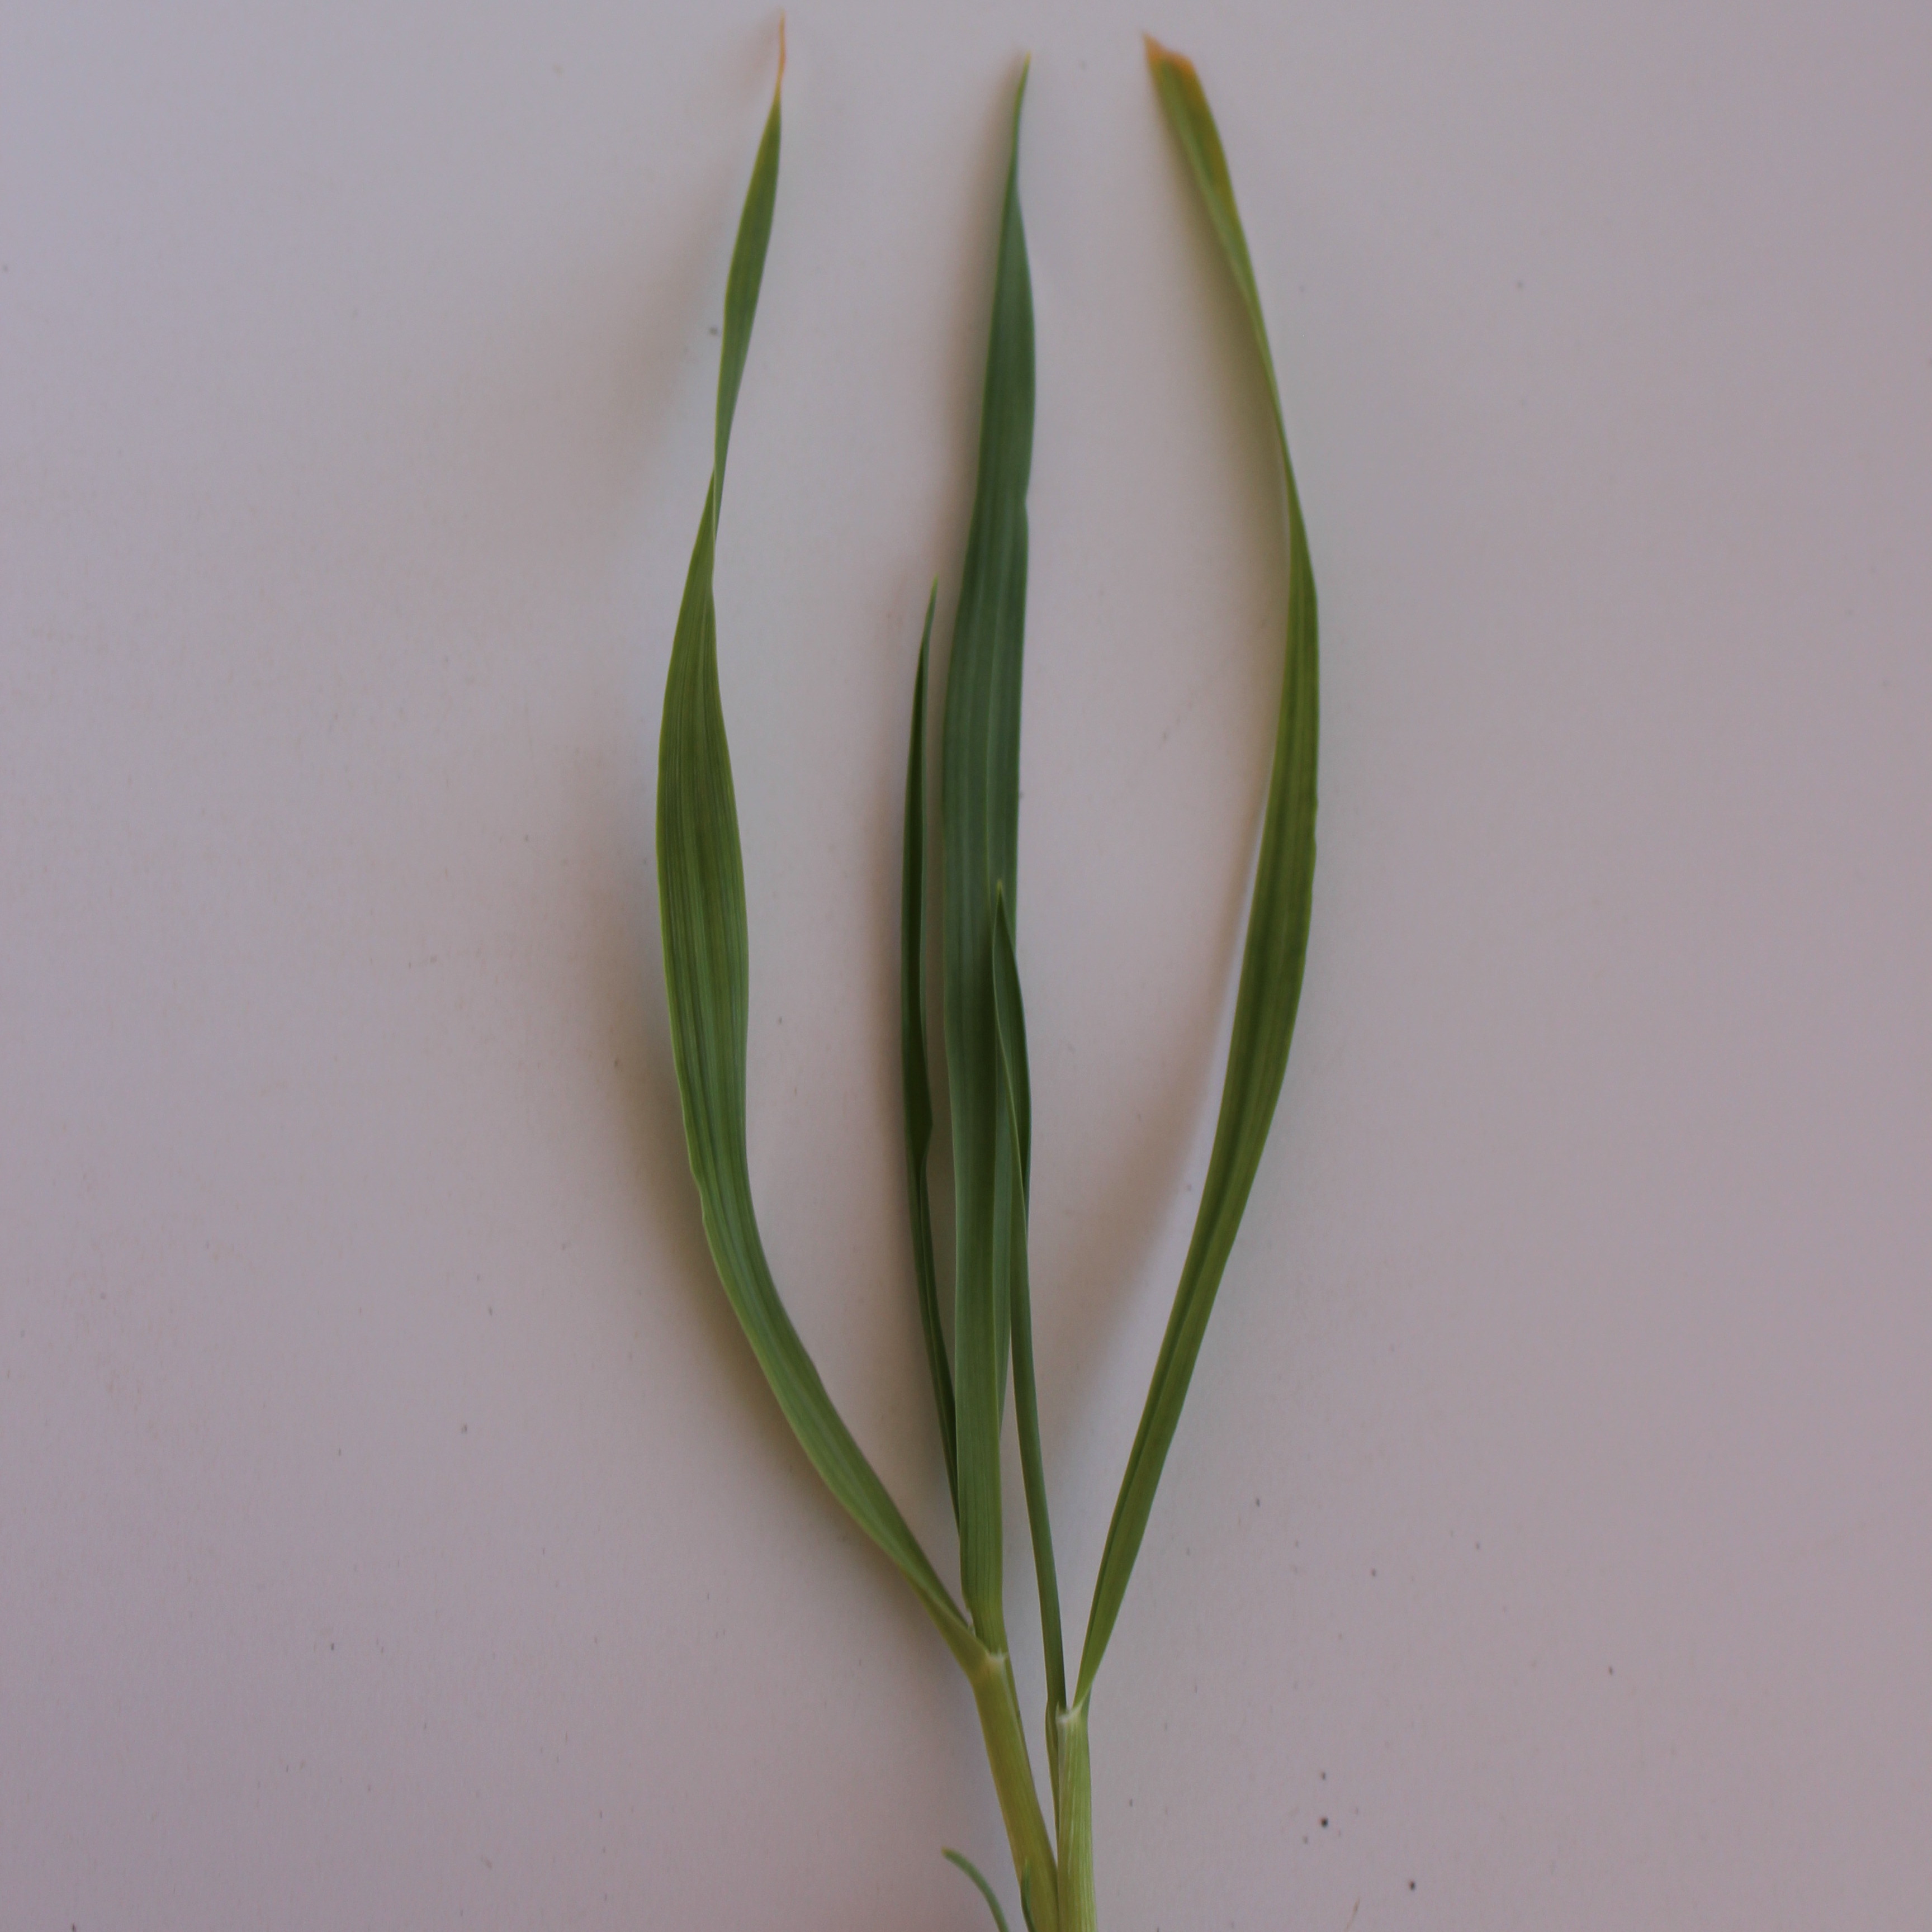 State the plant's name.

Avena sterilis
